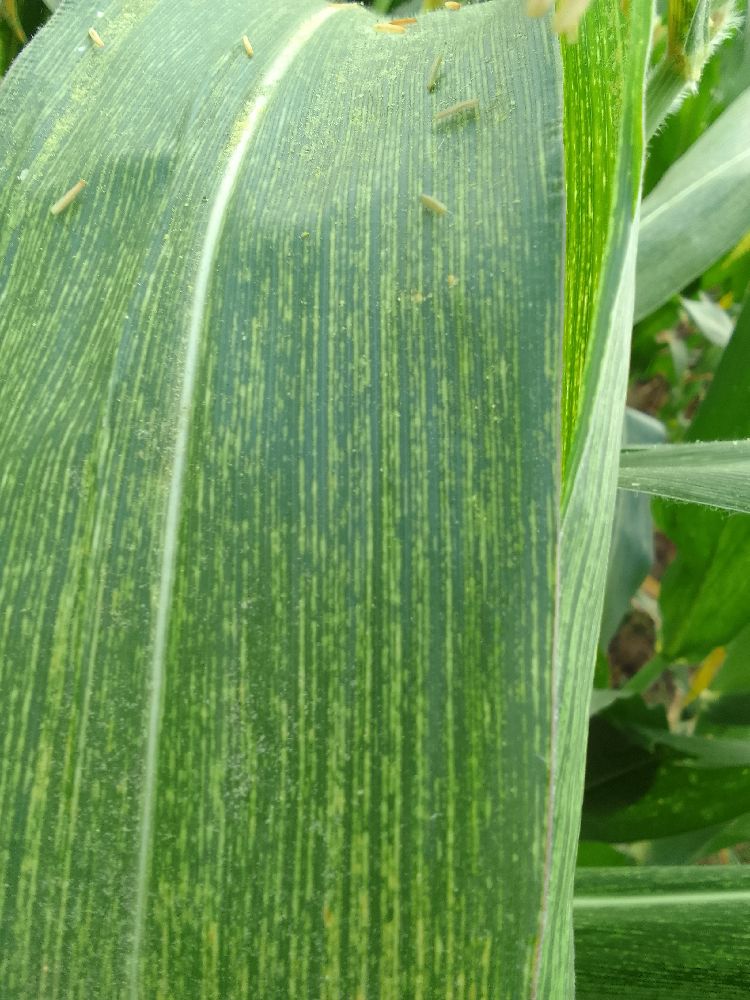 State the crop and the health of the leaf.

maize, maize streak virus
